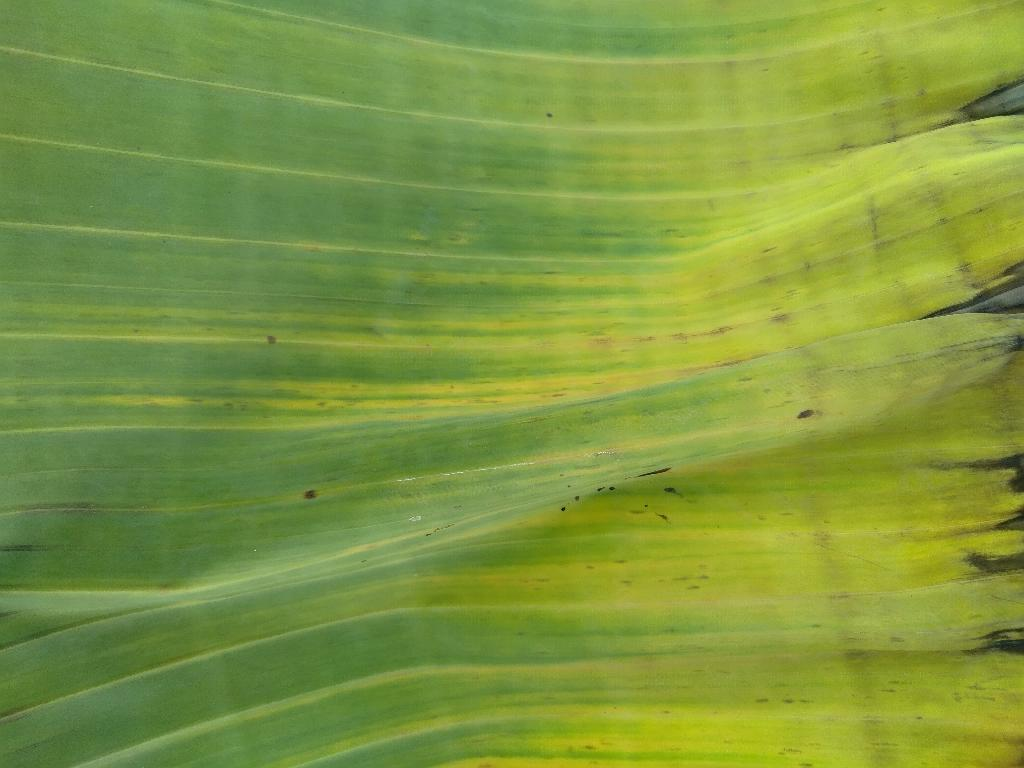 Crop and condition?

banana, fusarium wilt race 1
